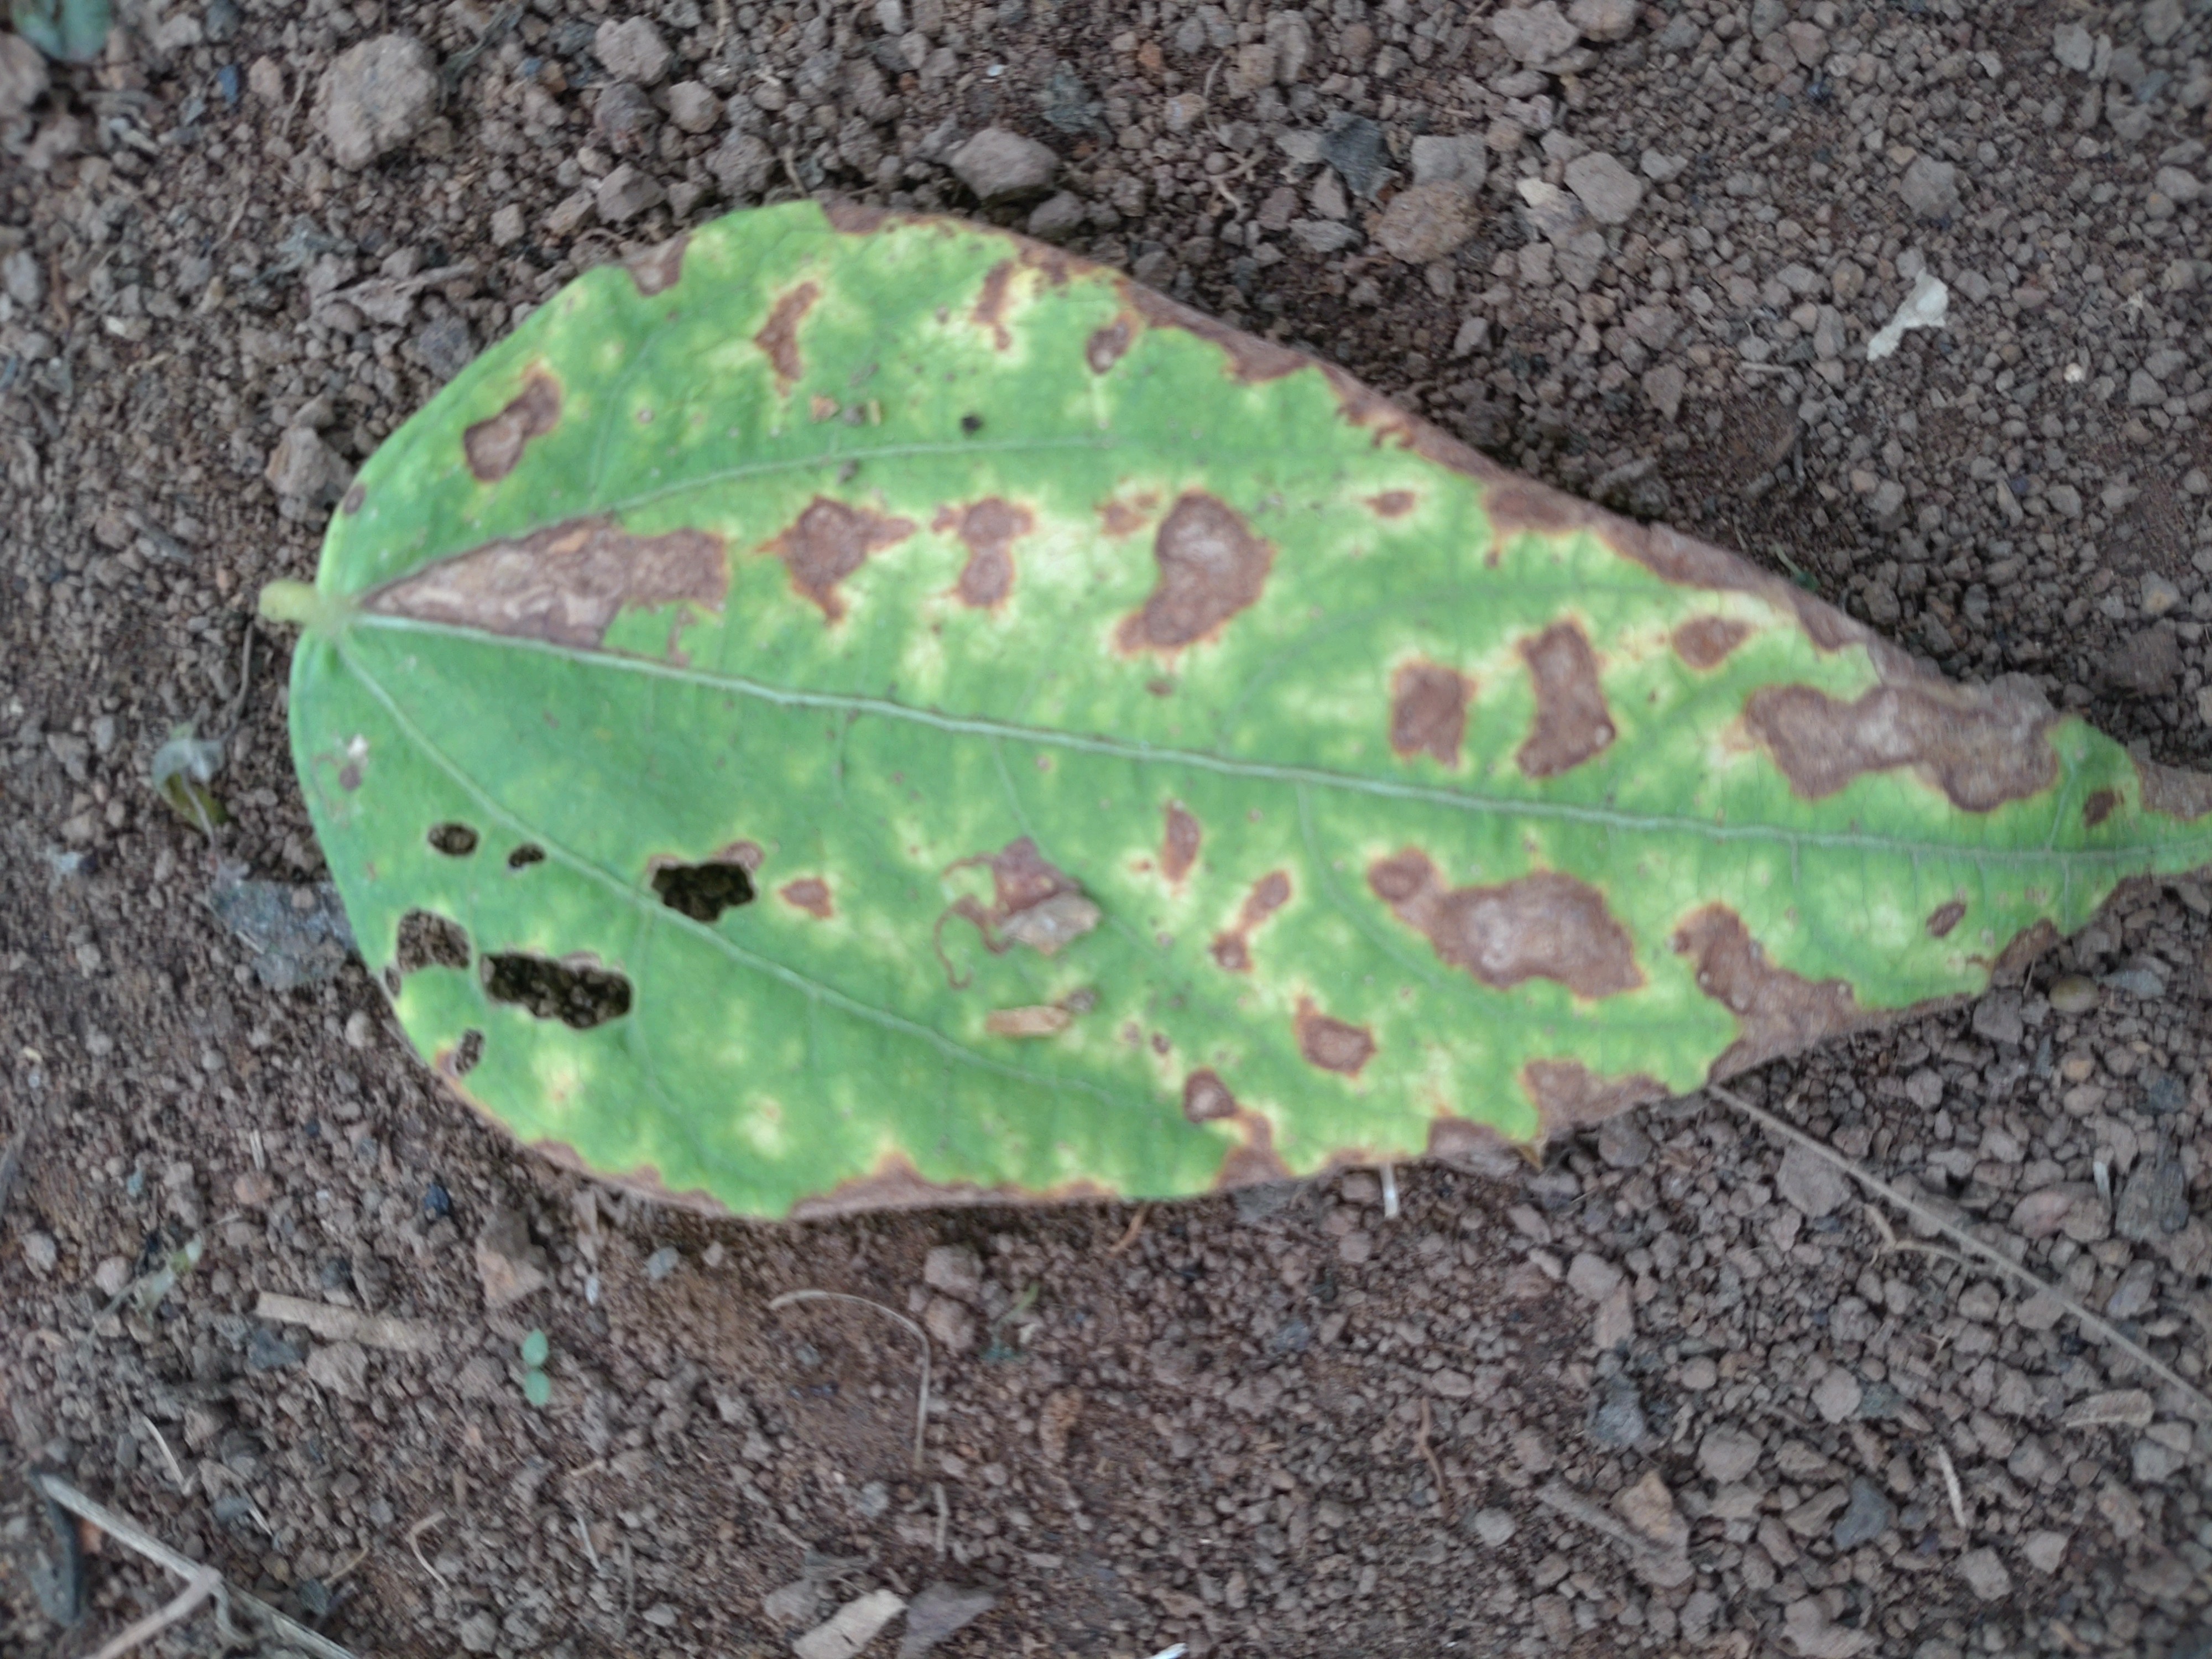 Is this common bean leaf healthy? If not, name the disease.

rust
